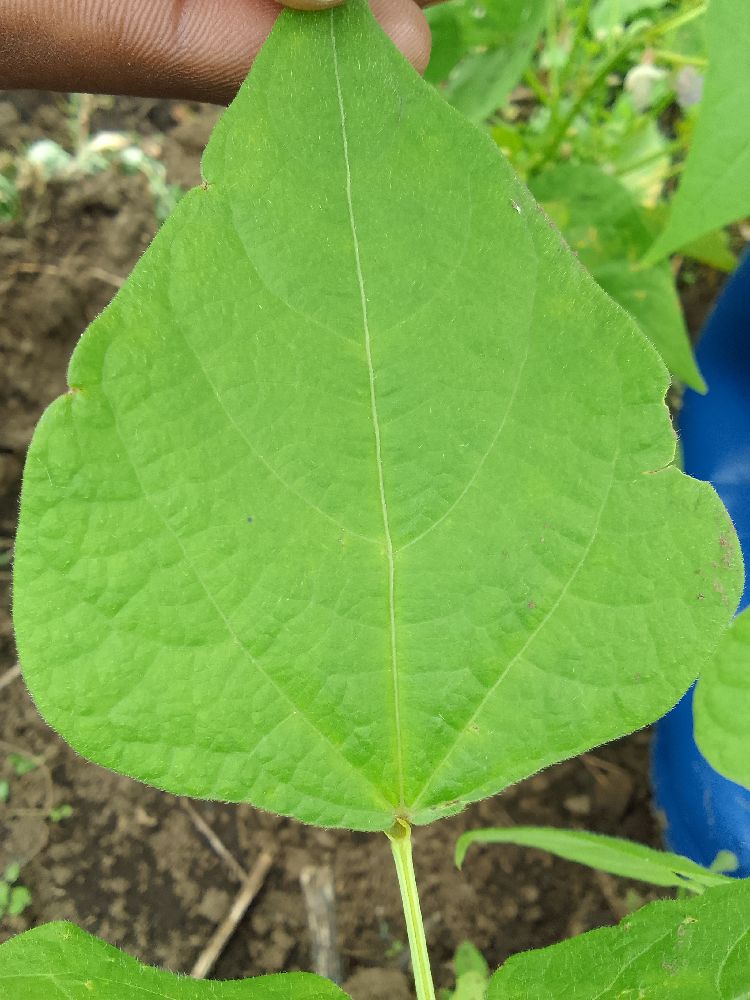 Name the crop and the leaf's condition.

common bean, healthy
